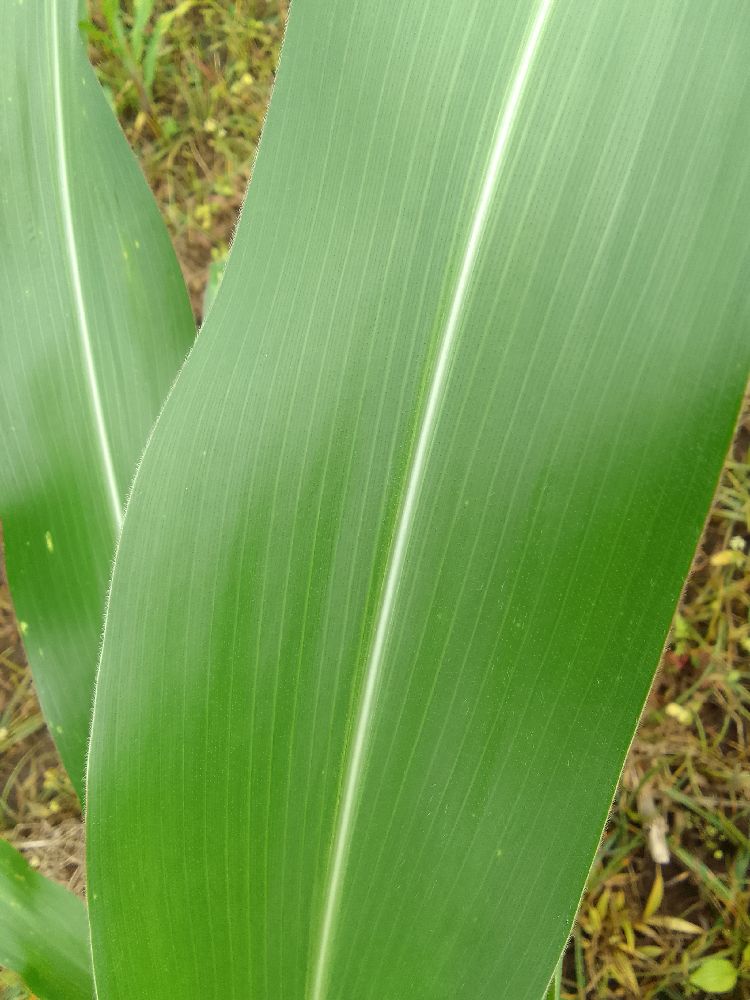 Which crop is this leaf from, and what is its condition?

maize, healthy
